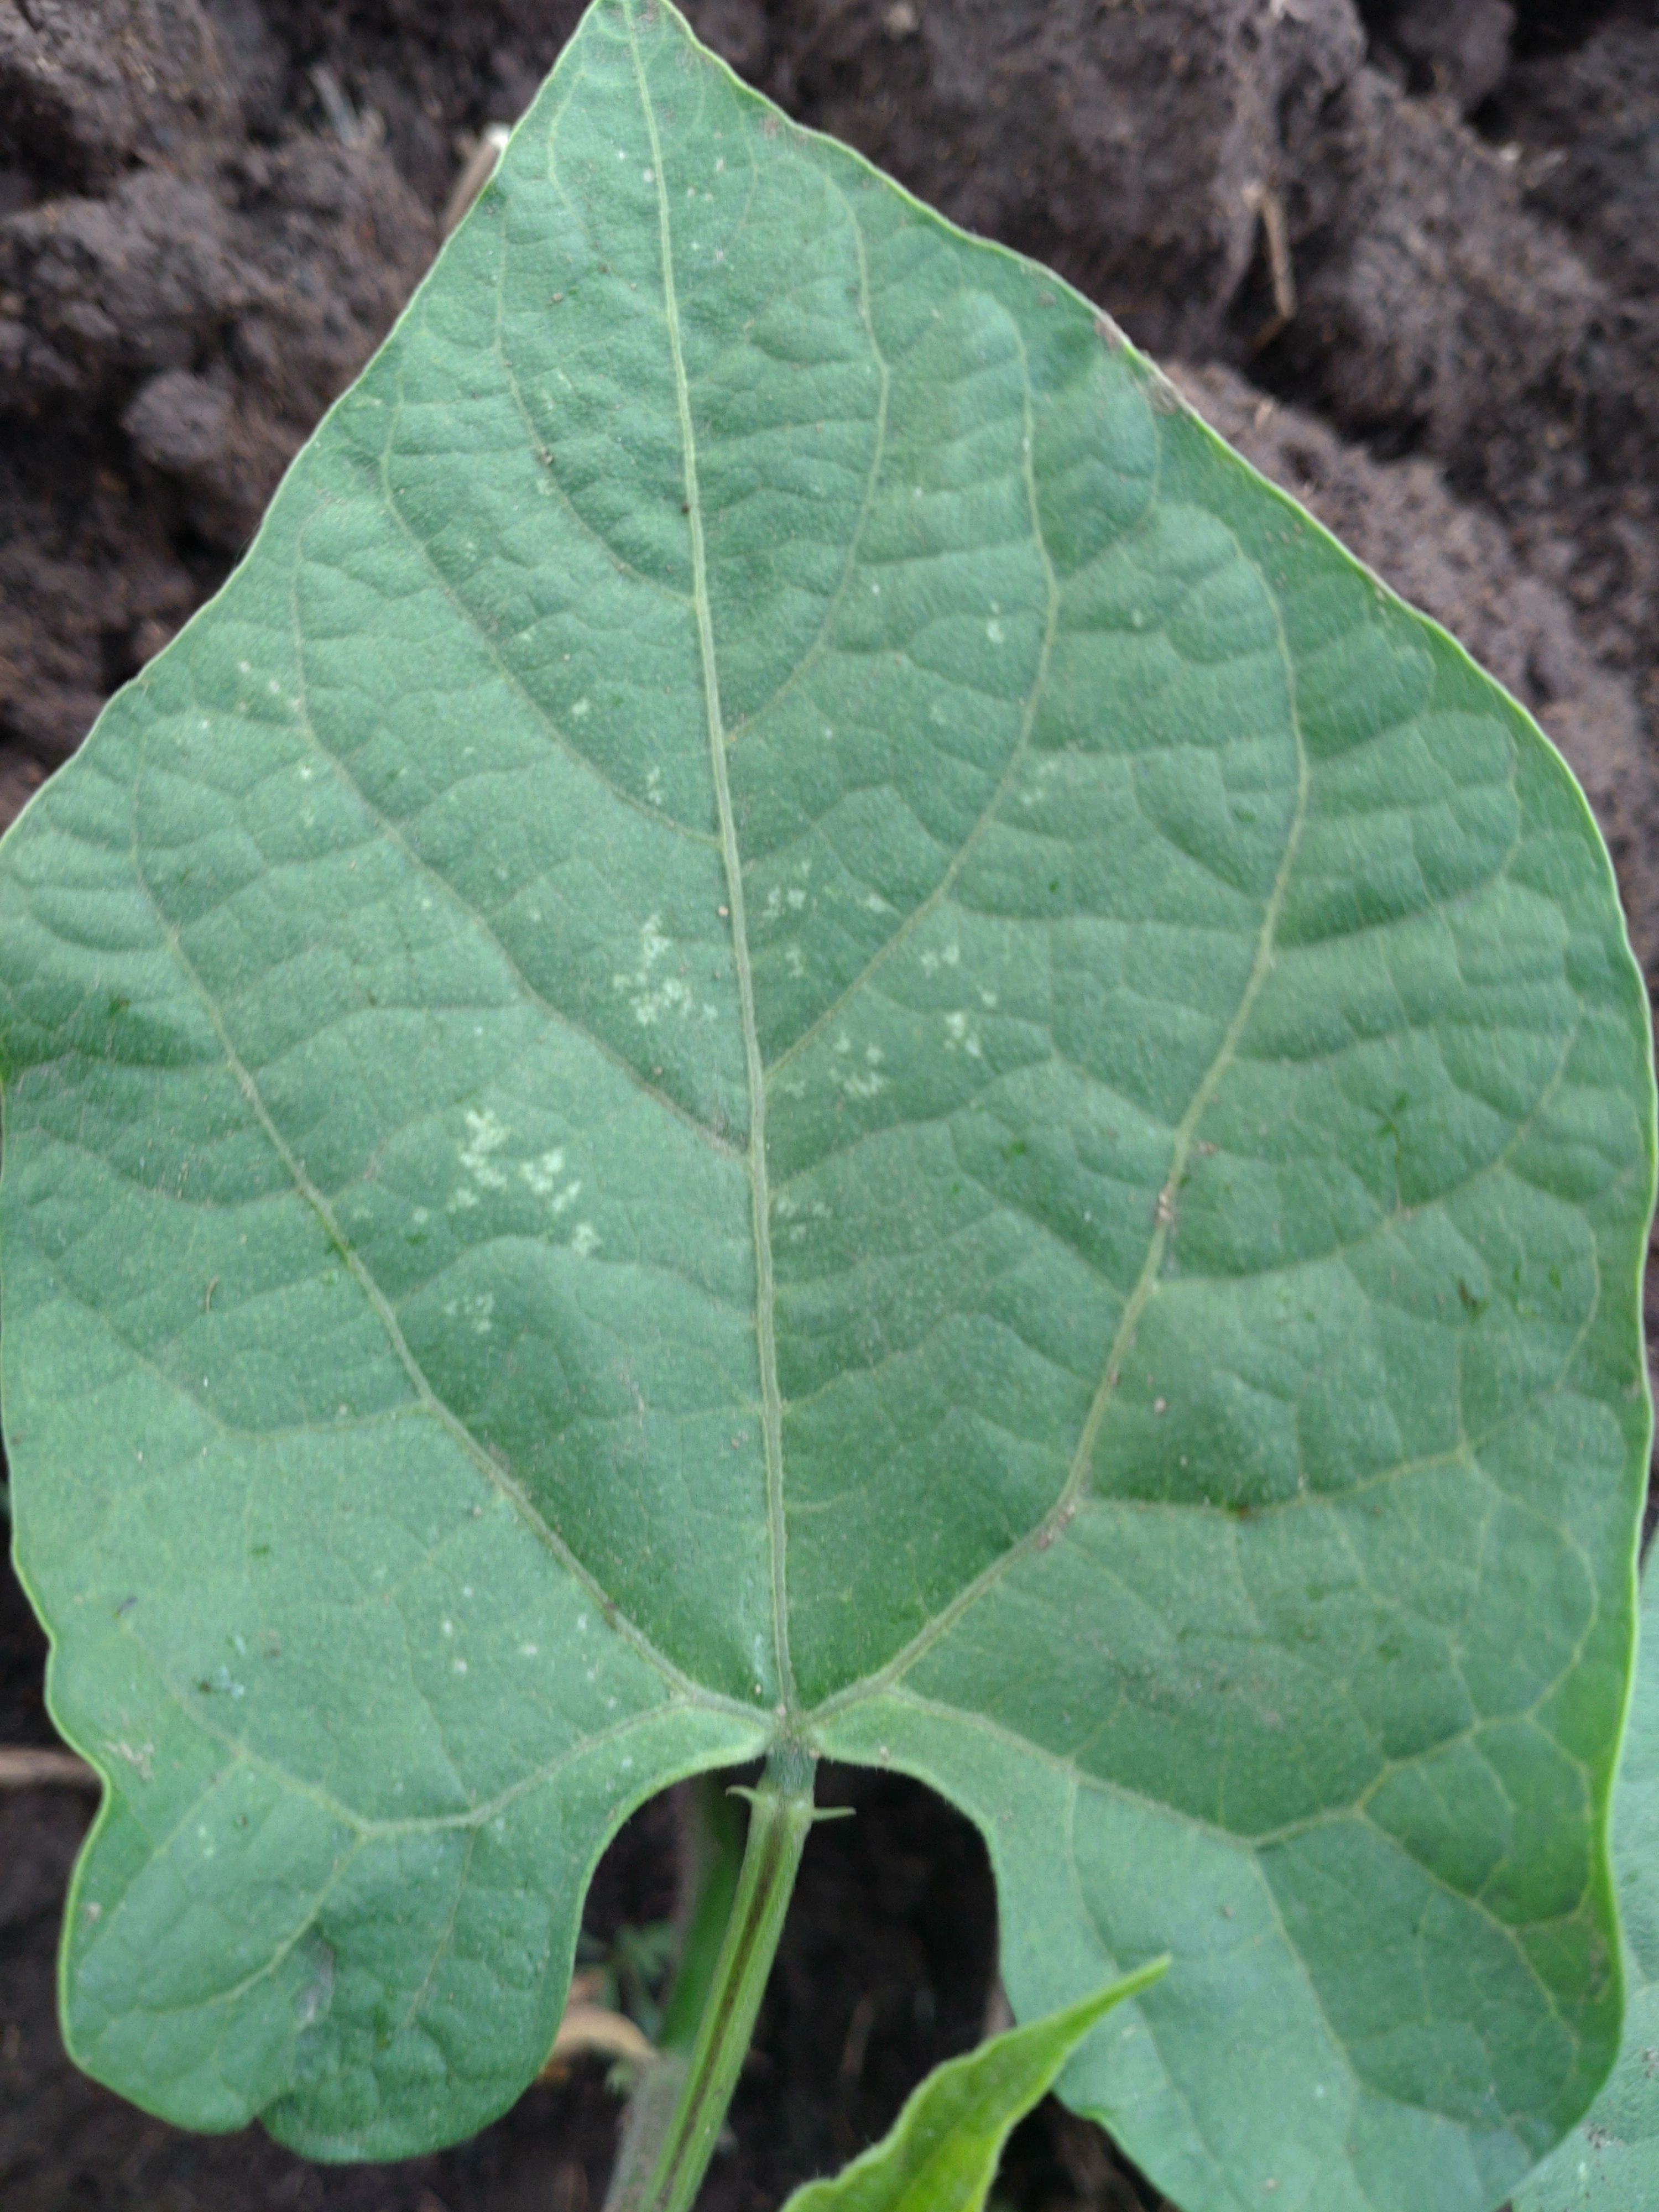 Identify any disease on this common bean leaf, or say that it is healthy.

healthy
